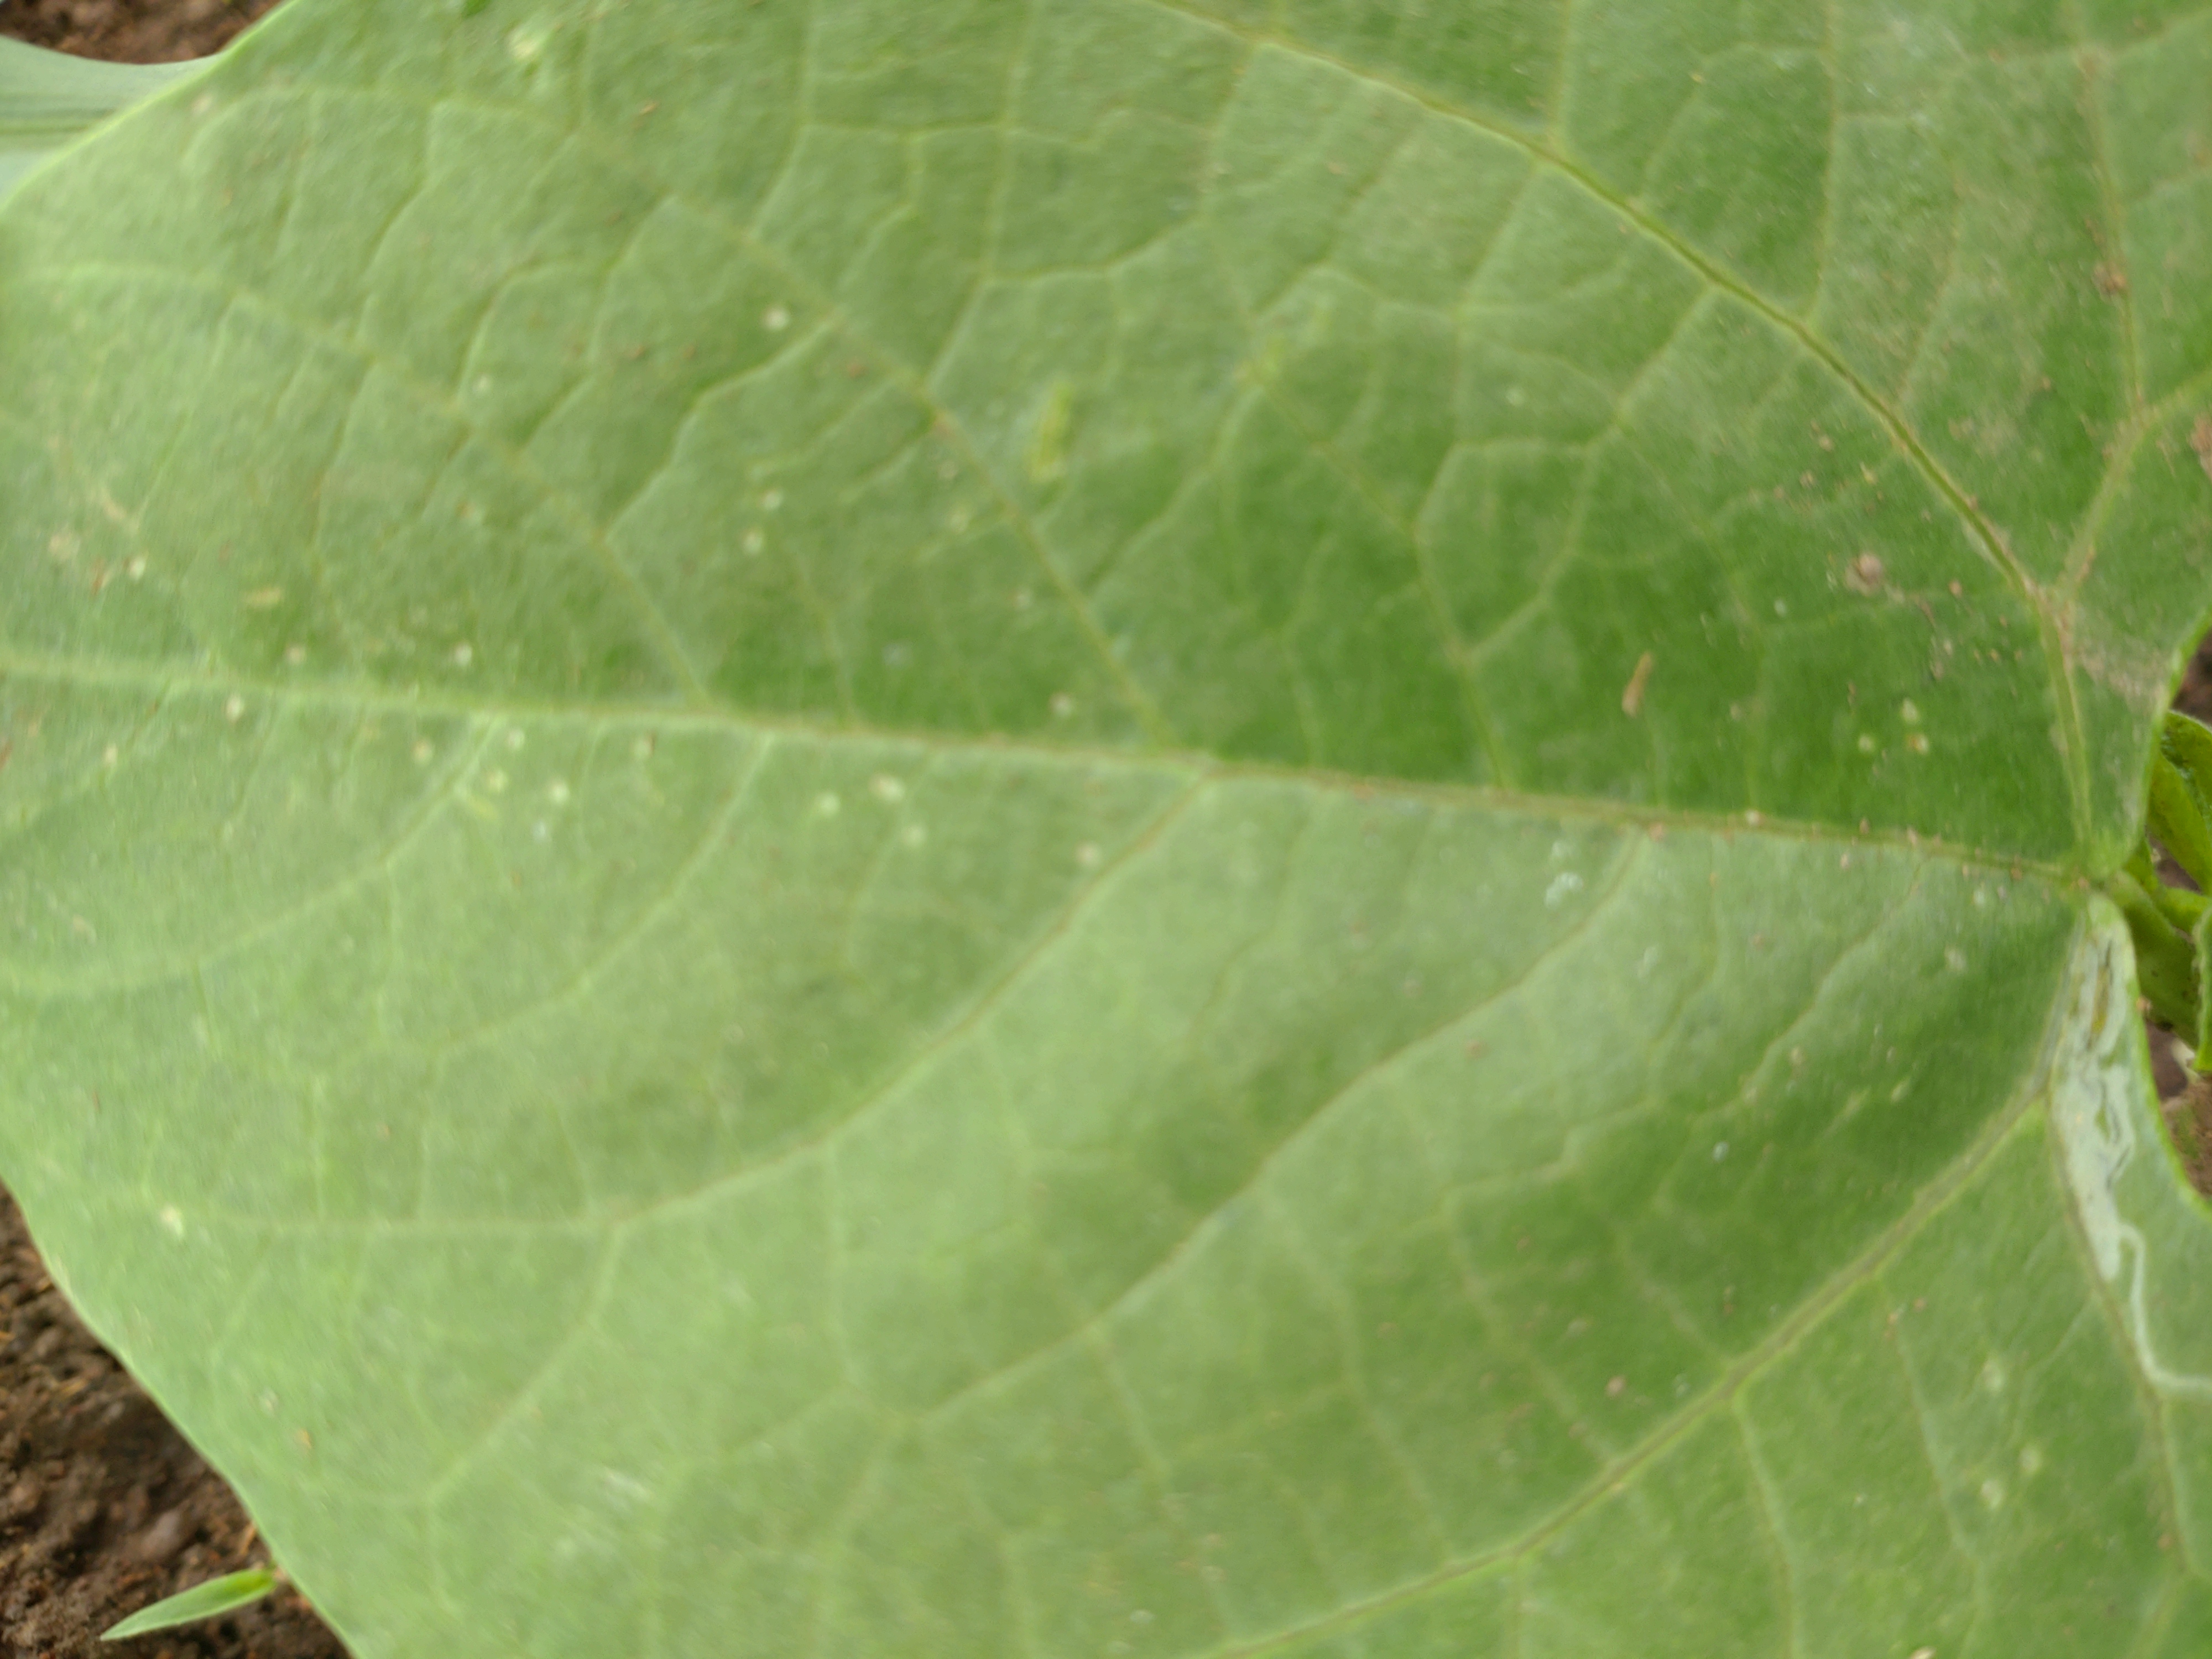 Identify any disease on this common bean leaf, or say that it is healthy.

healthy
